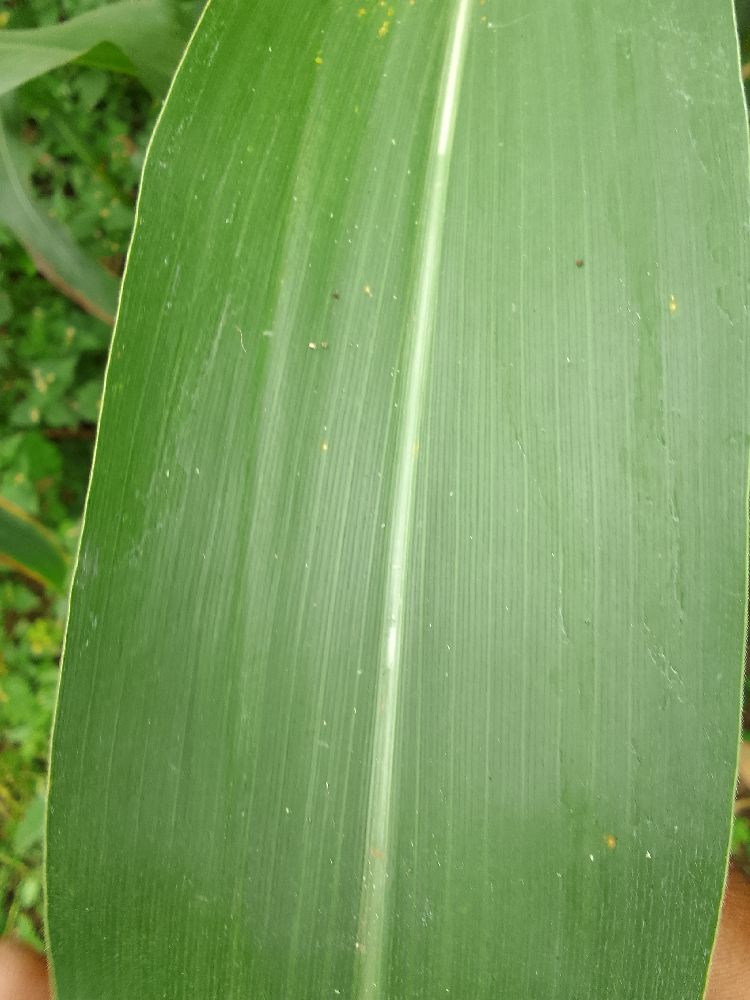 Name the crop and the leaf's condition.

maize, healthy
